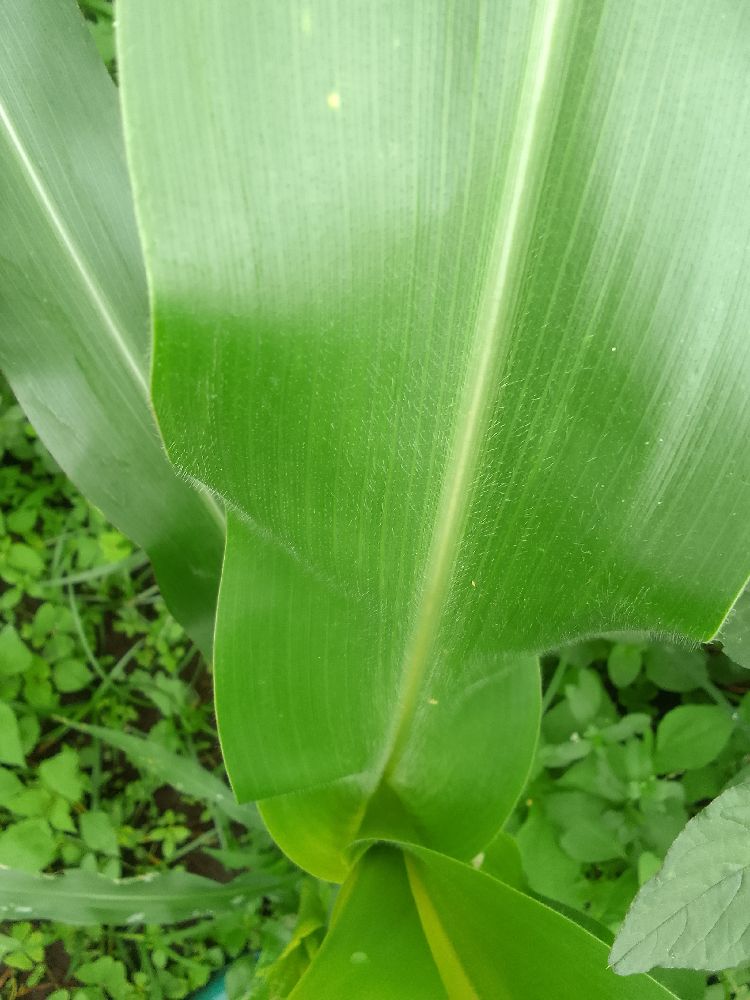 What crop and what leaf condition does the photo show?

maize, healthy
